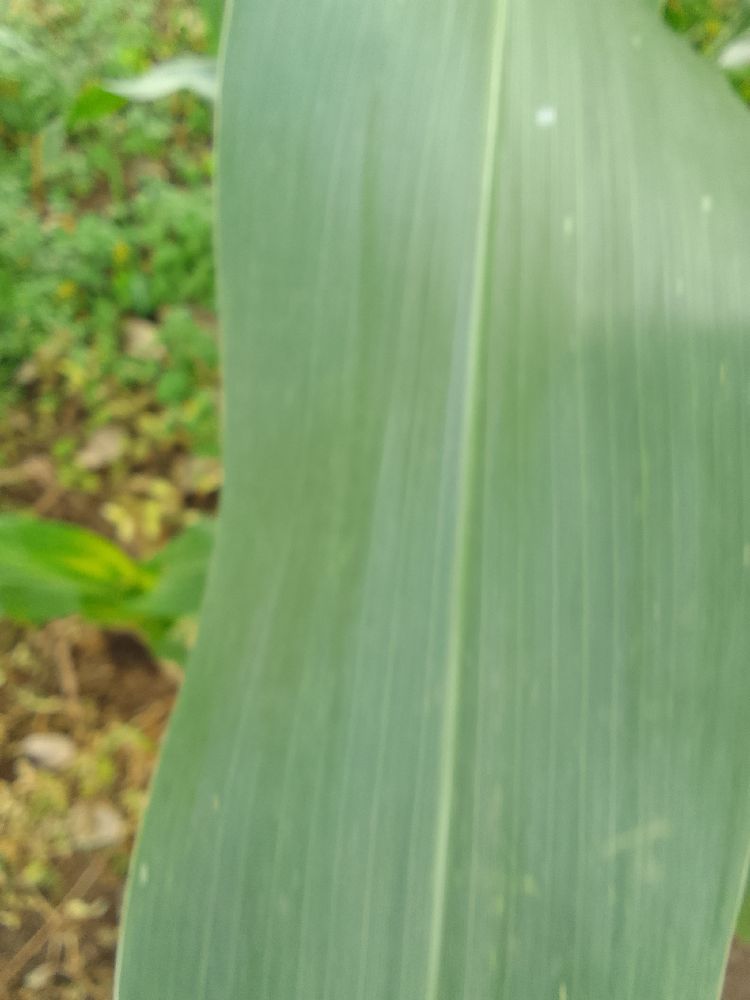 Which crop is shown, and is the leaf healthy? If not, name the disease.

maize, healthy
